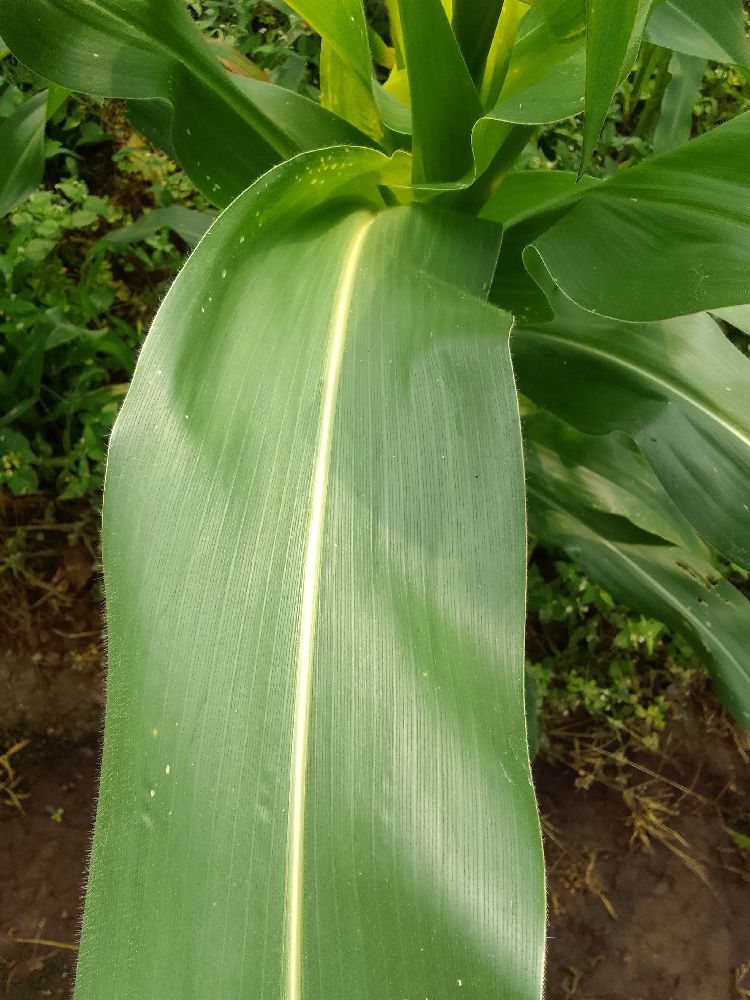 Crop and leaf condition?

maize, healthy
